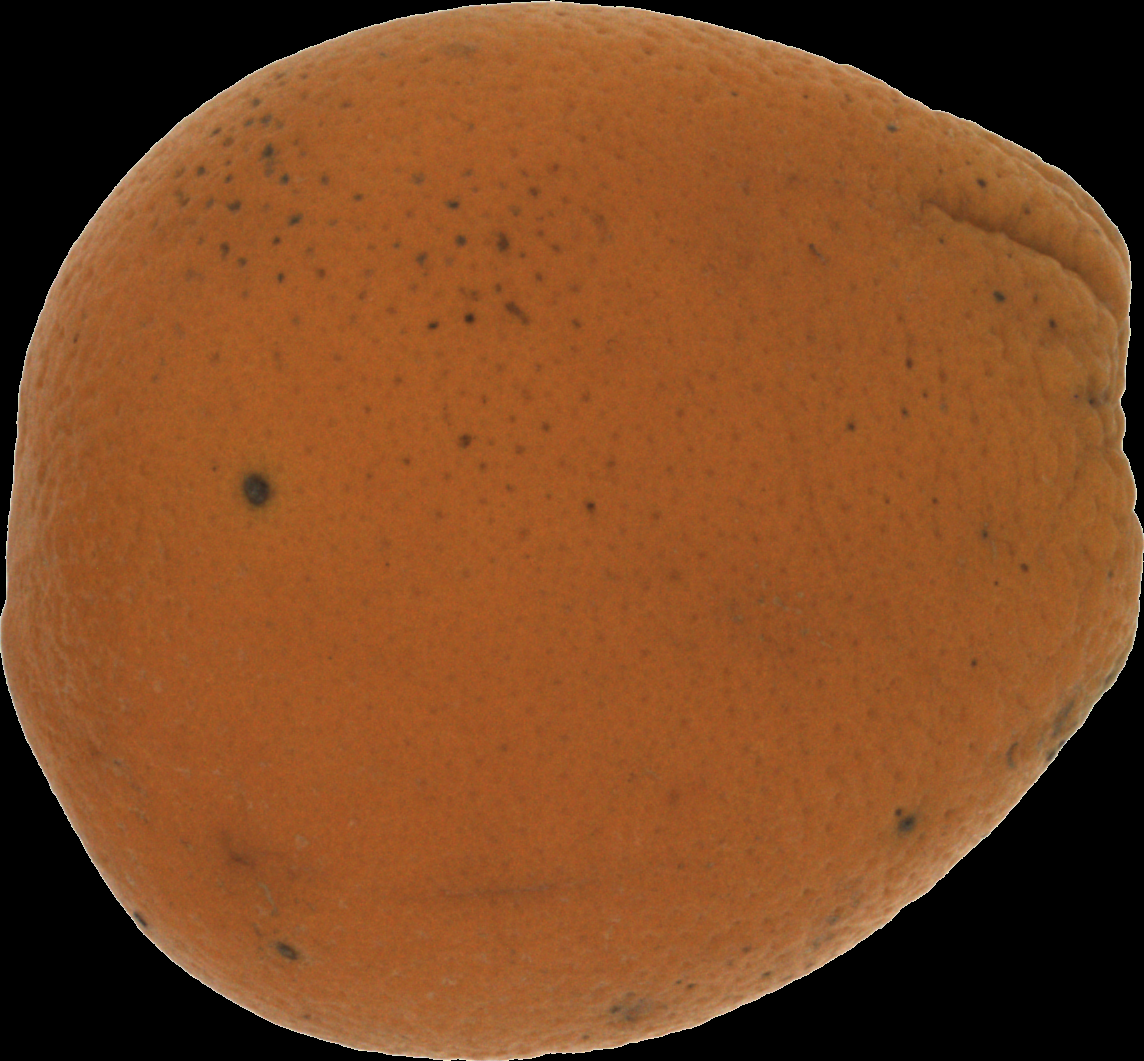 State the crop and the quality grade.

orange, bad
